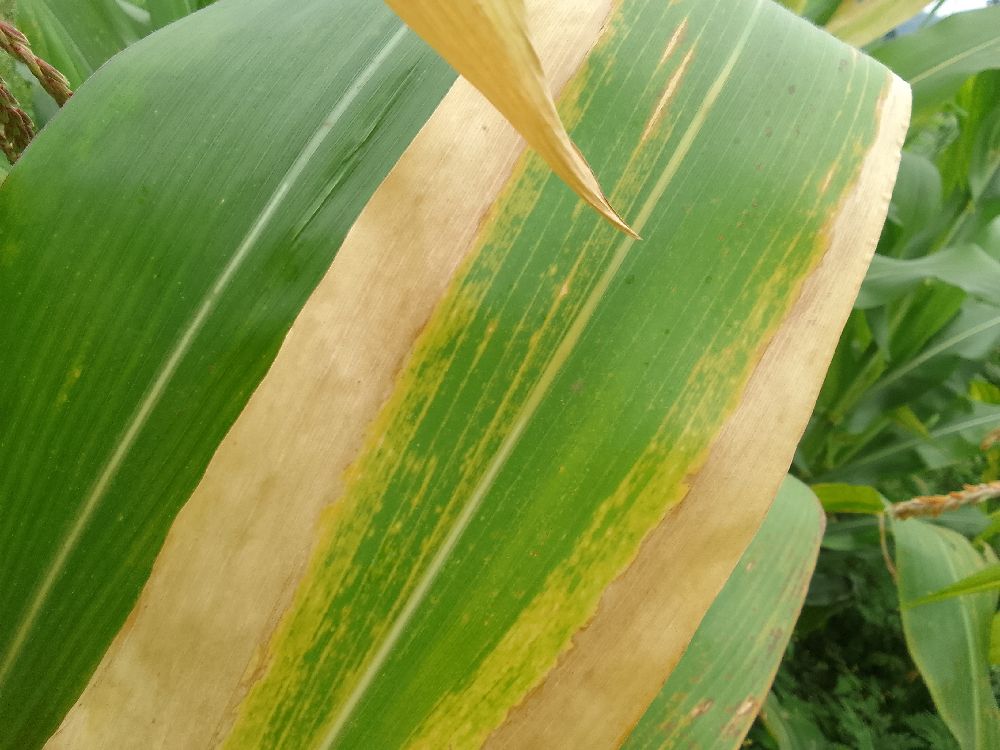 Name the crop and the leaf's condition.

maize, maize lethal necrosis
